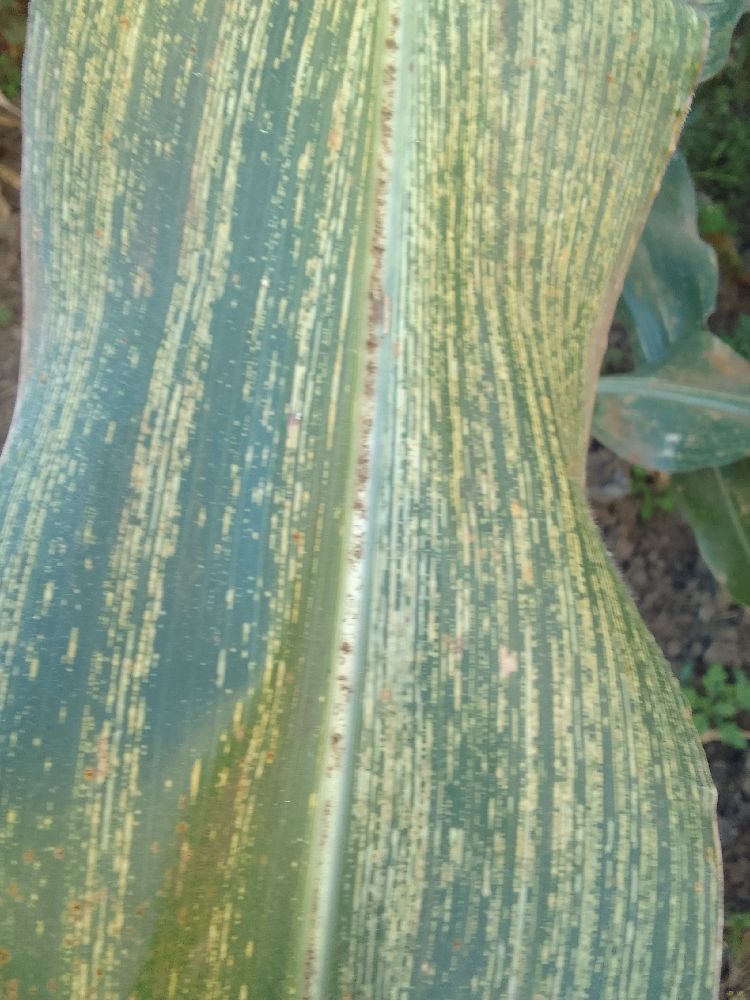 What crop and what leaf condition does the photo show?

maize, maize streak virus
